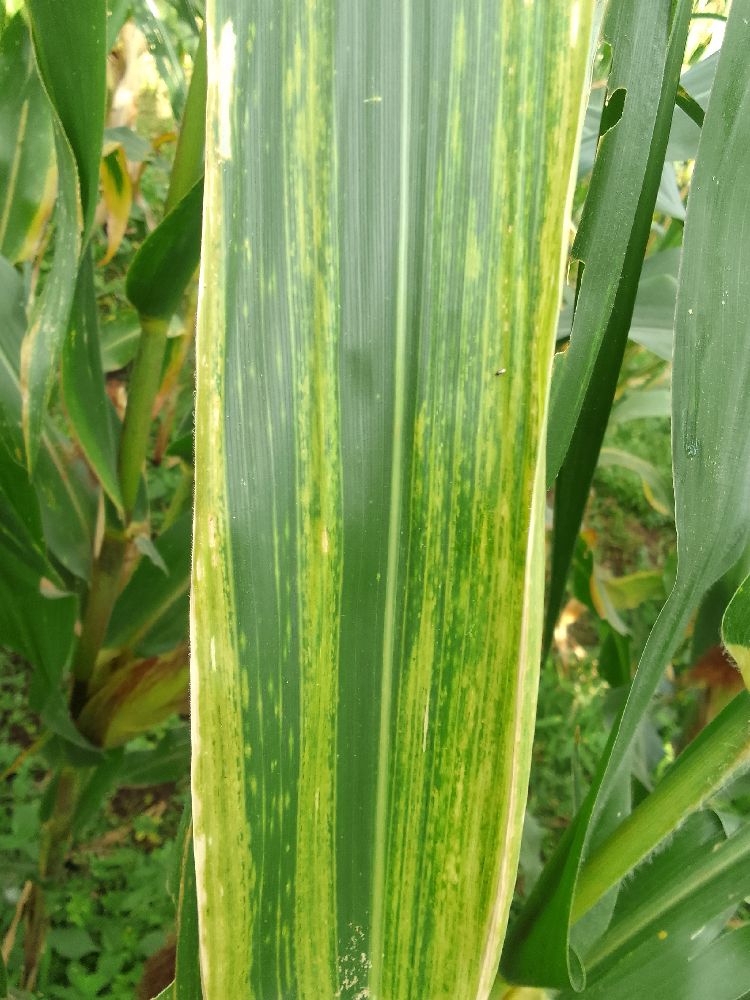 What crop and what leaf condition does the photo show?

maize, maize lethal necrosis
